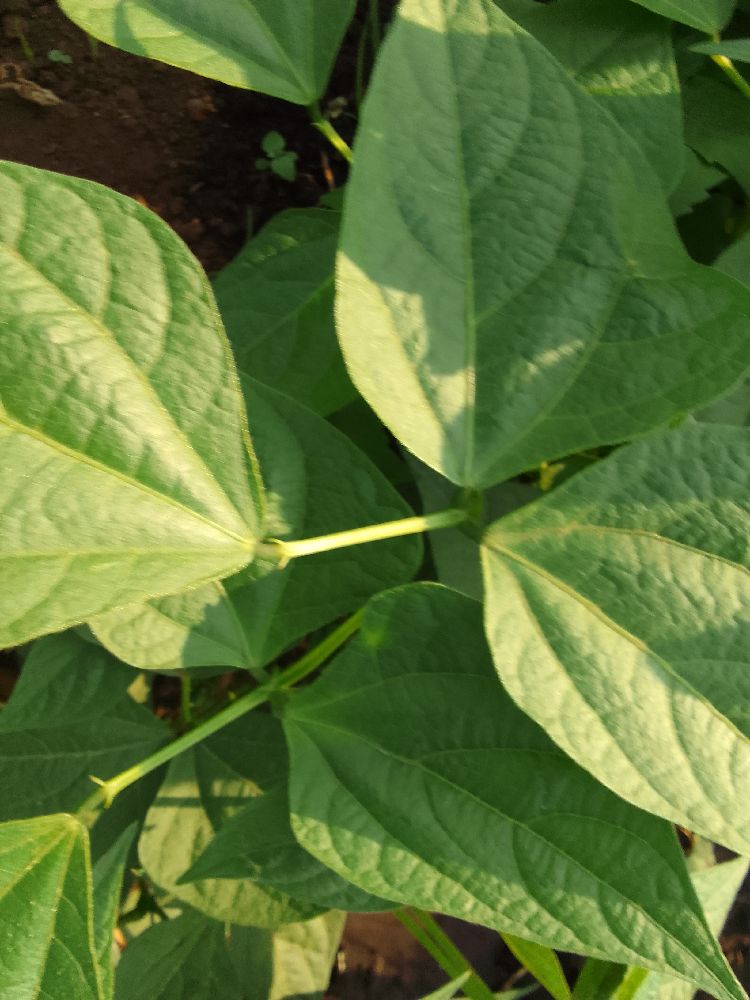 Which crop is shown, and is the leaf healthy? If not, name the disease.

common bean, healthy
